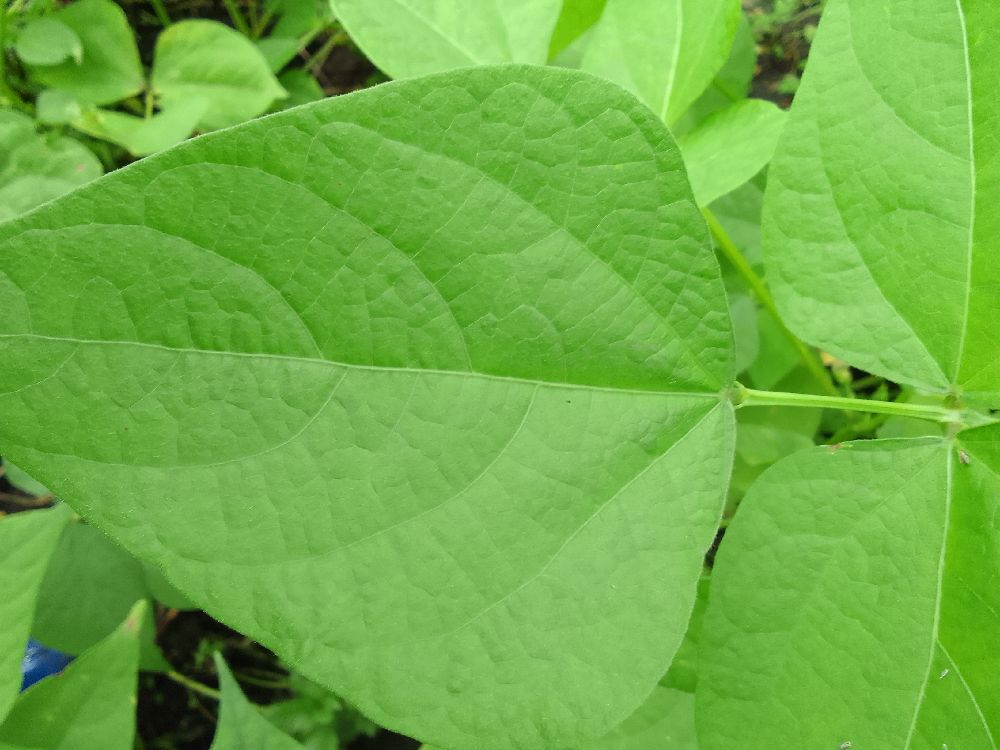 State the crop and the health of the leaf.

common bean, healthy
